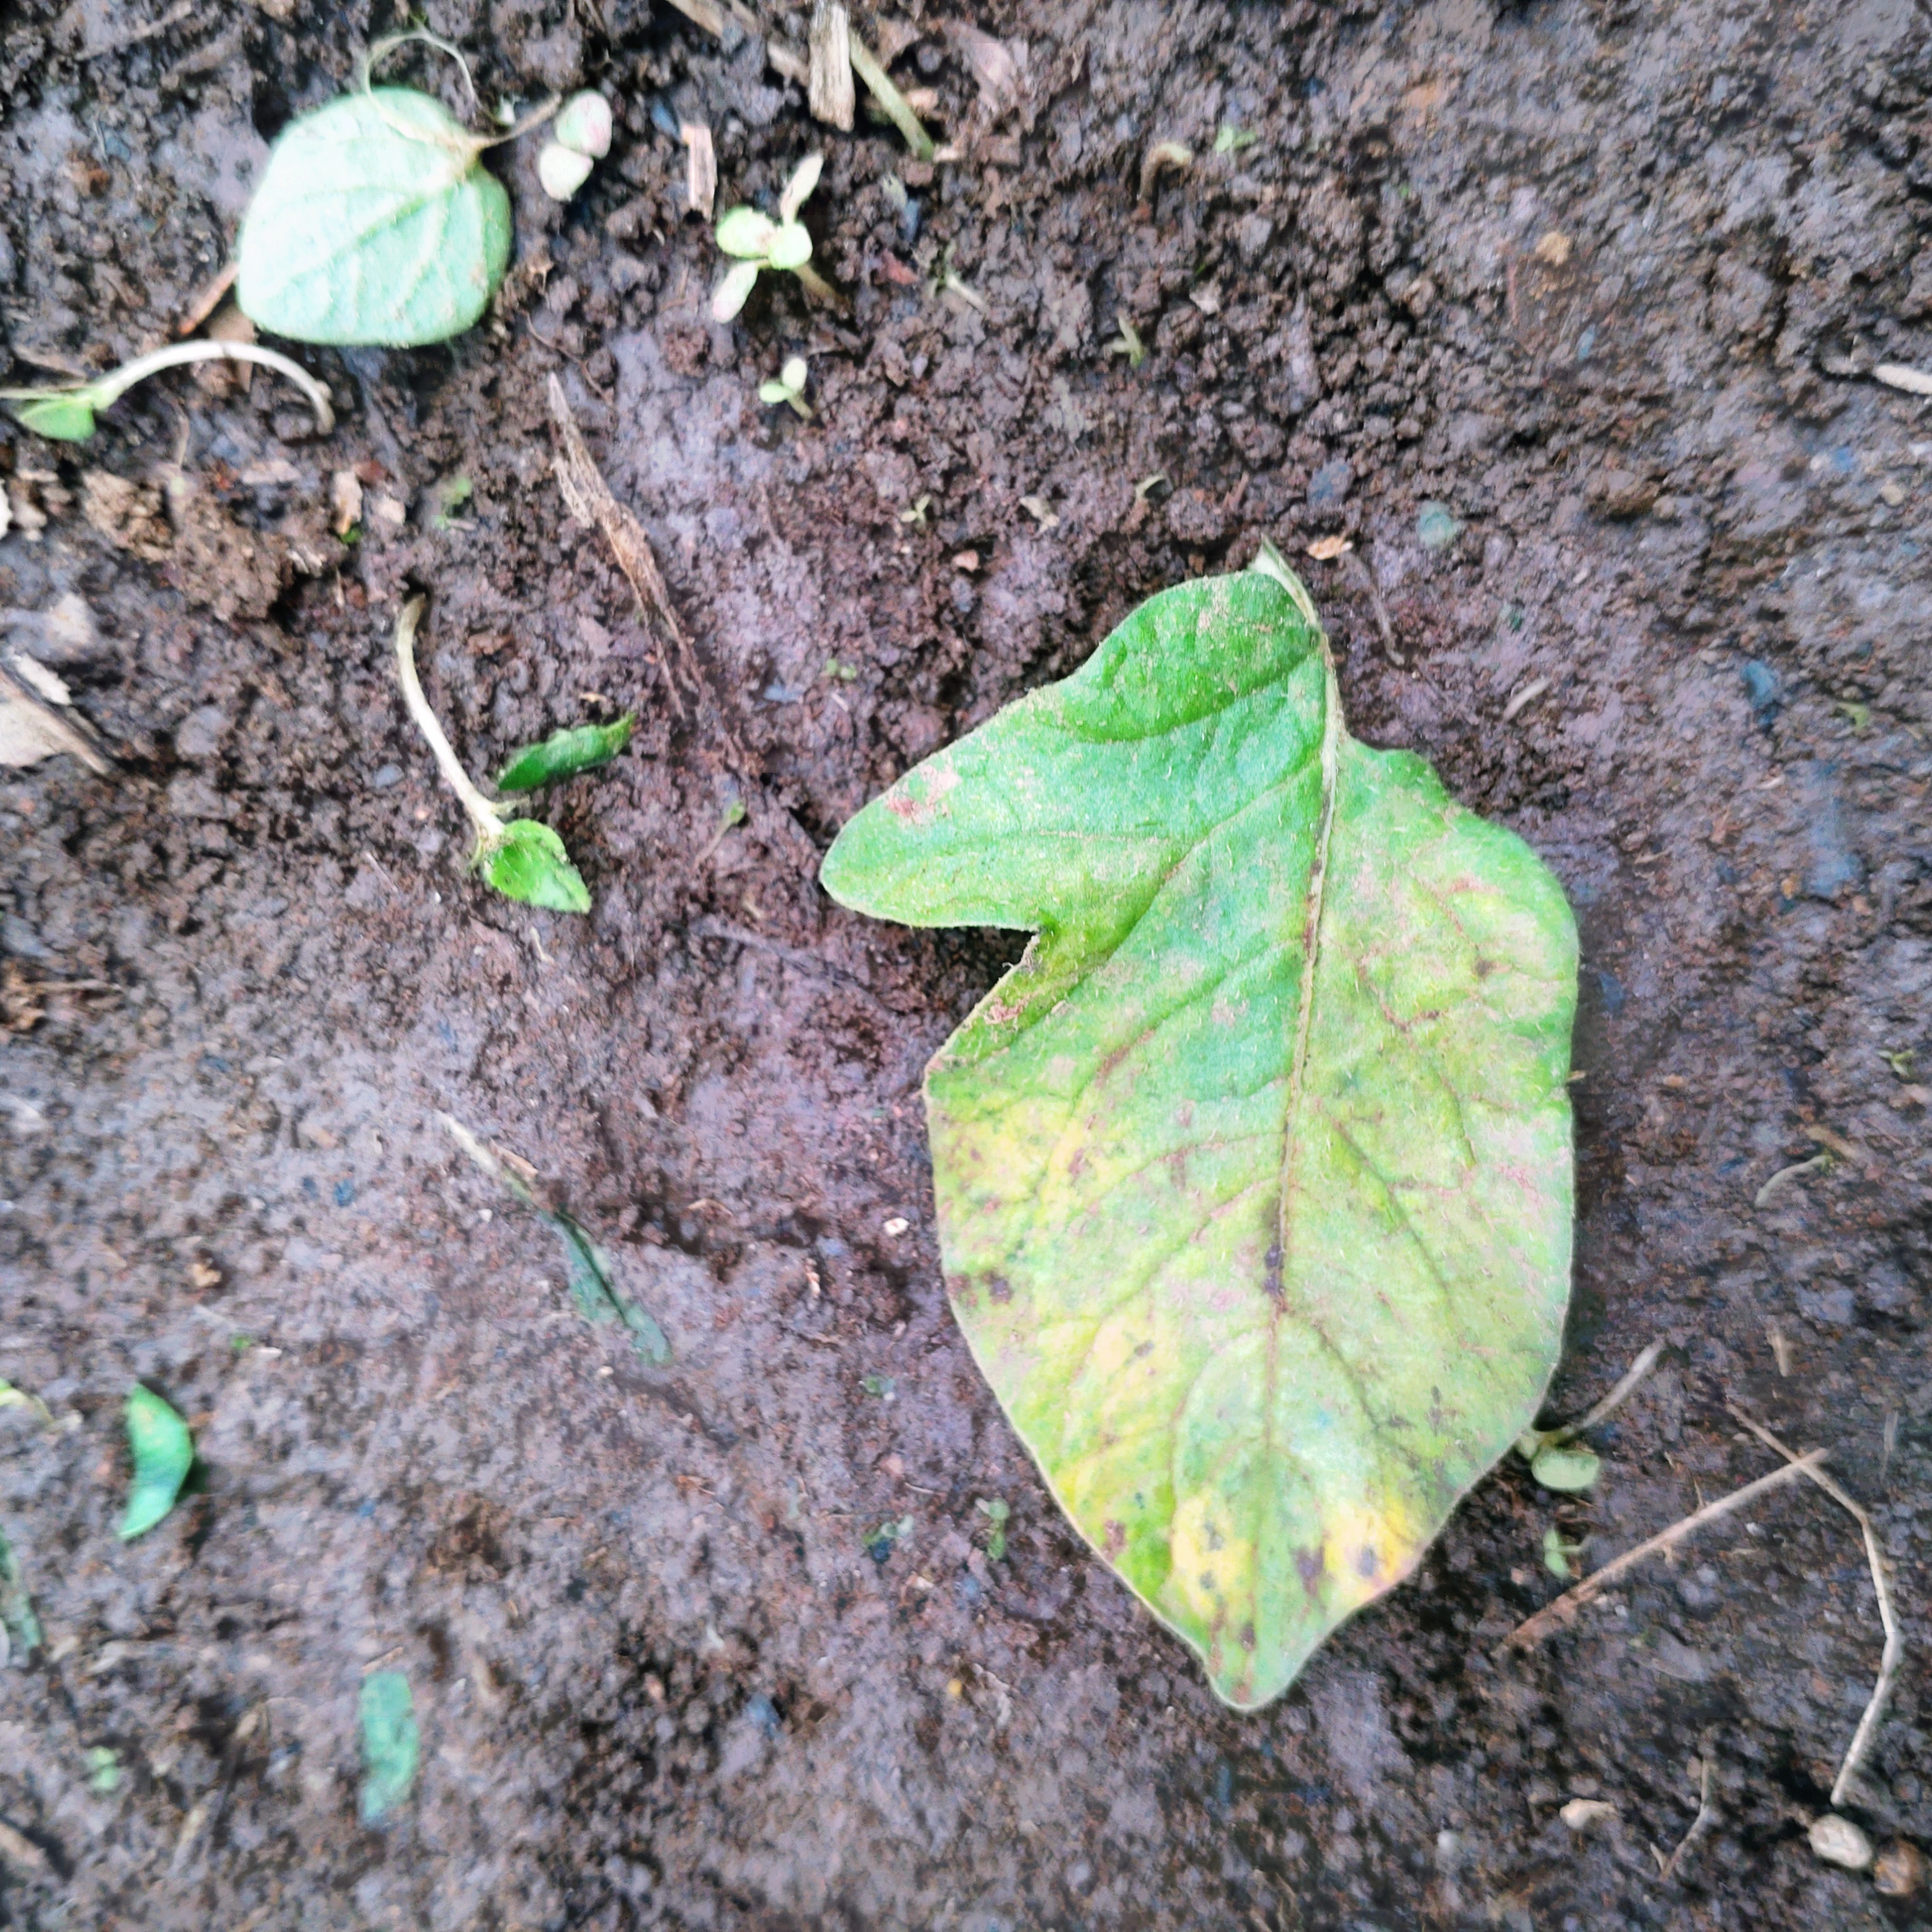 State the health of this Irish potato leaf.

late blight
